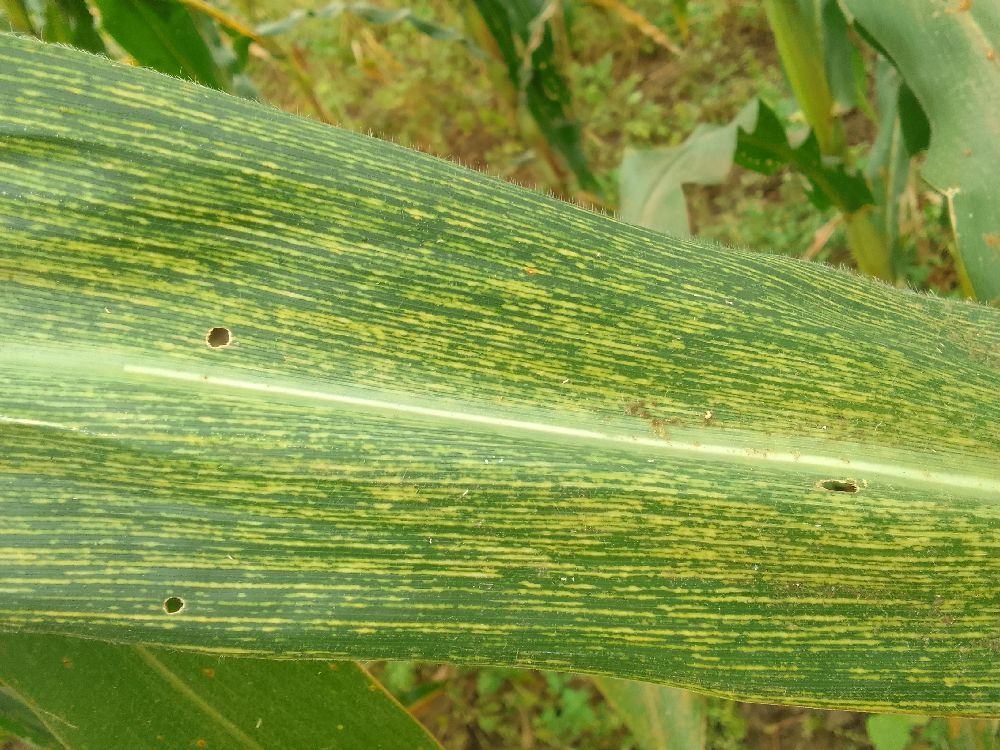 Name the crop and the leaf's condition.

maize, maize streak virus
